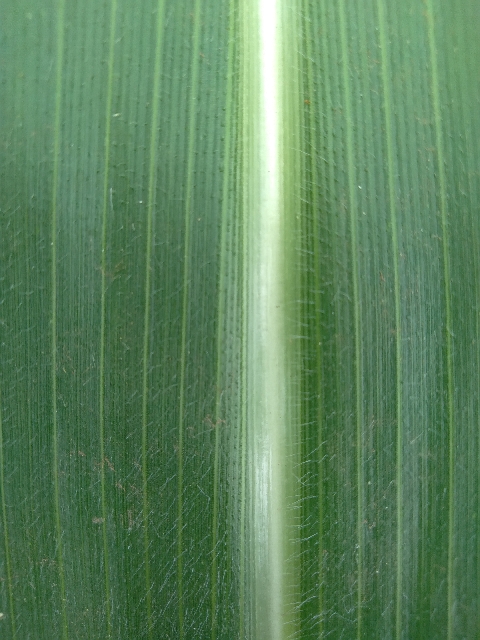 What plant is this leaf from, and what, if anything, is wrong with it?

maize, healthy
